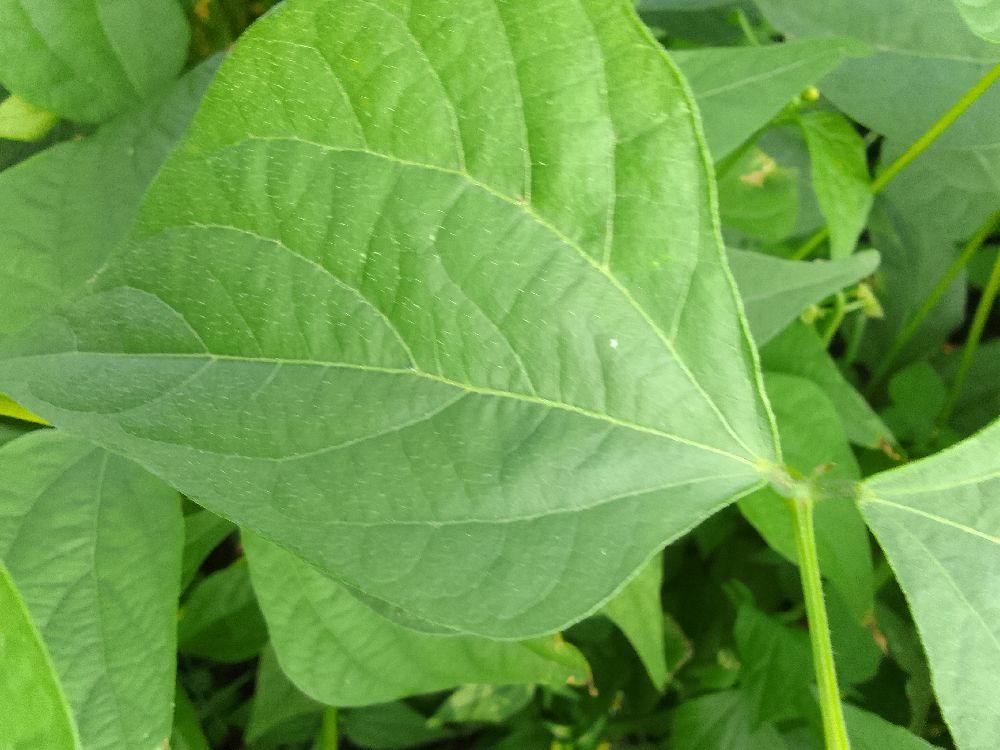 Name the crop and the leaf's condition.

common bean, healthy
